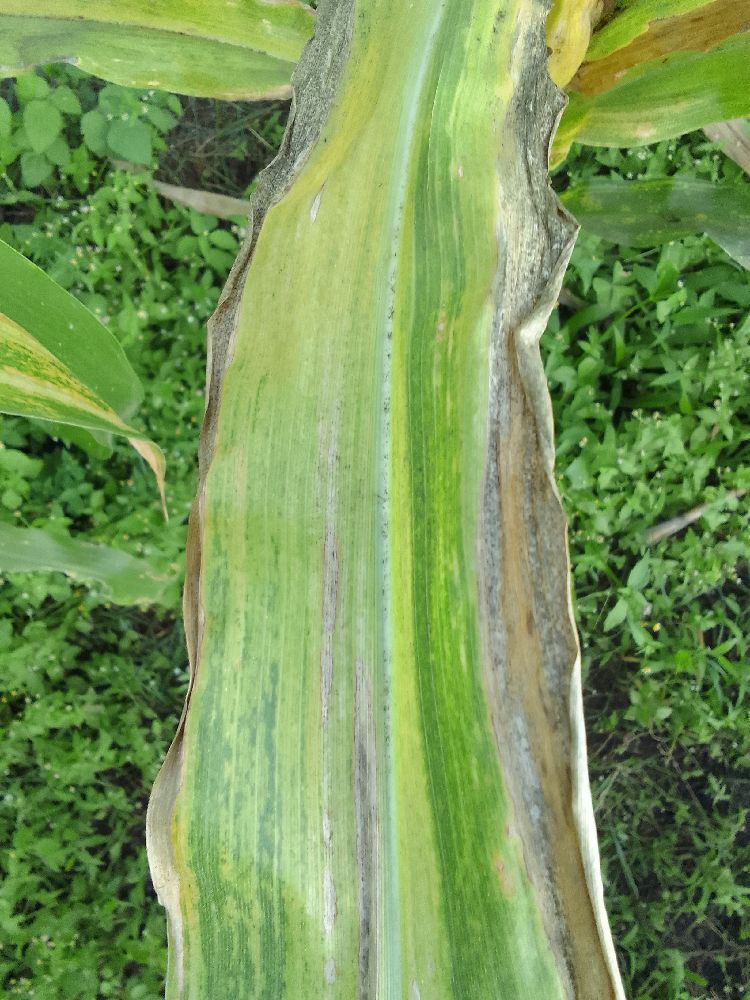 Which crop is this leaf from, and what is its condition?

maize, maize lethal necrosis
